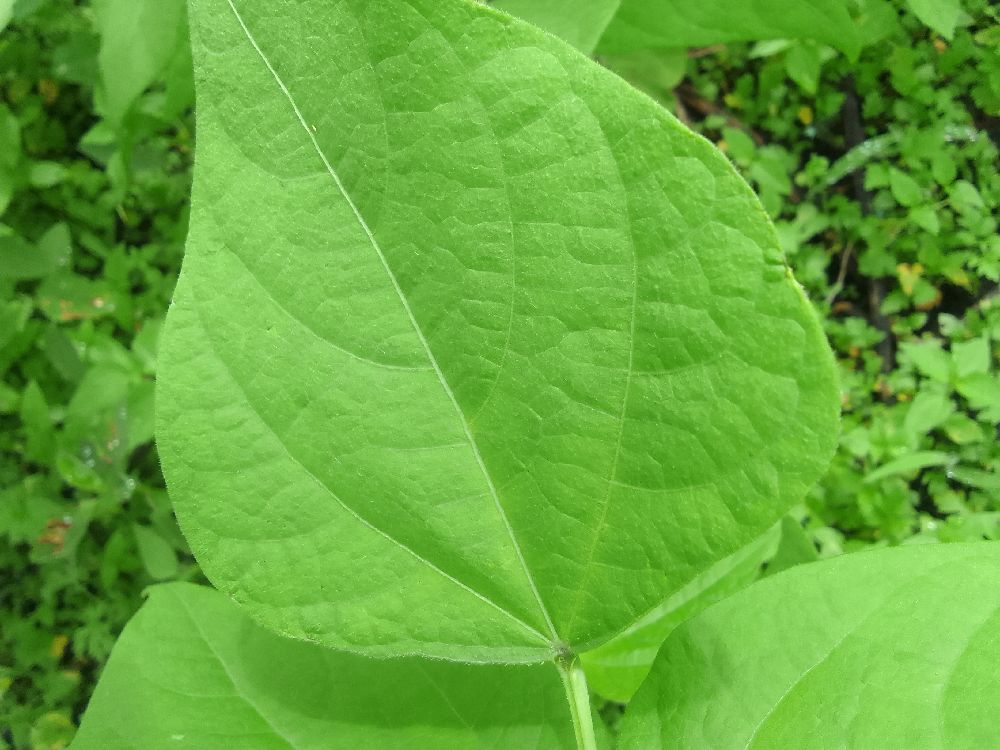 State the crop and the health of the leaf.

common bean, healthy
